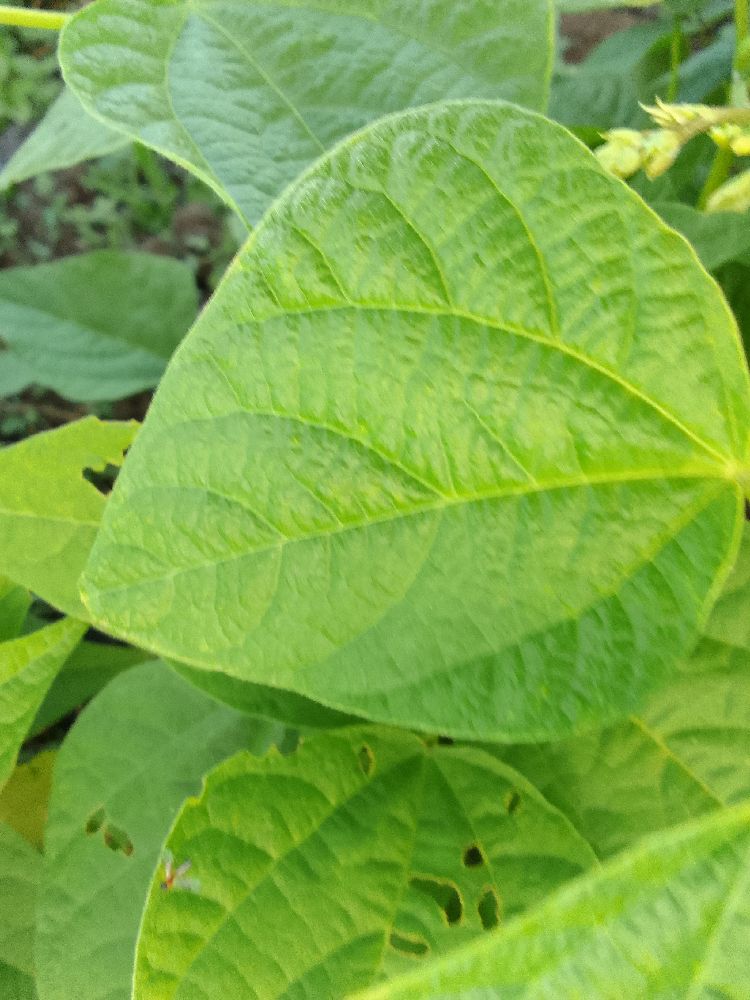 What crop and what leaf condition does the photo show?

common bean, healthy
